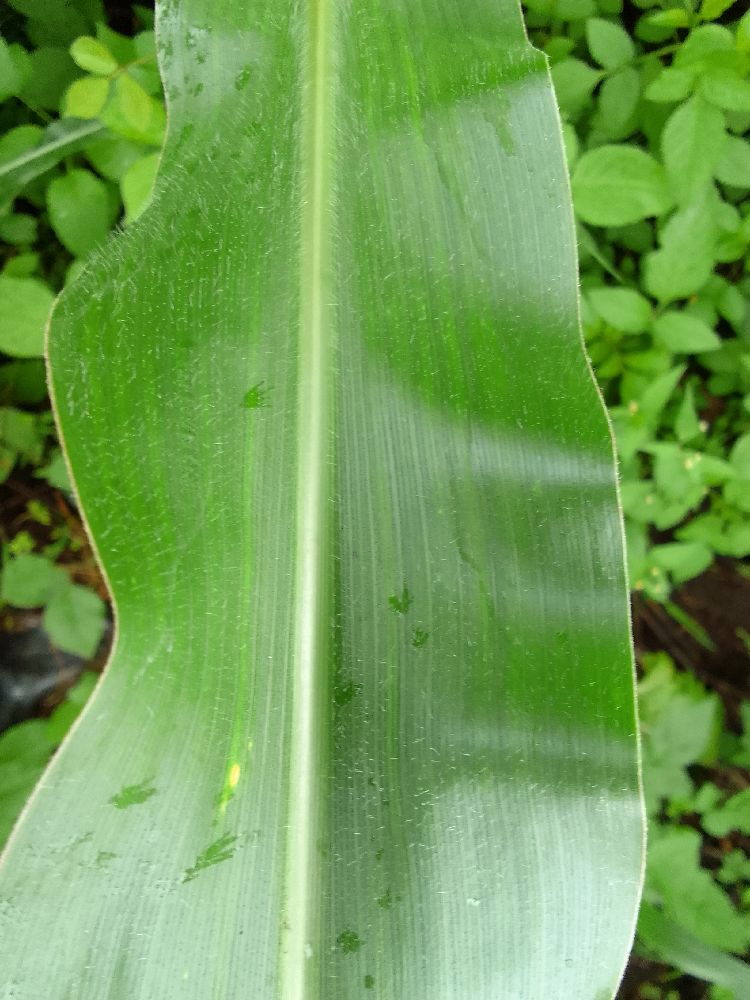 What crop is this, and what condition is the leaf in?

maize, healthy
